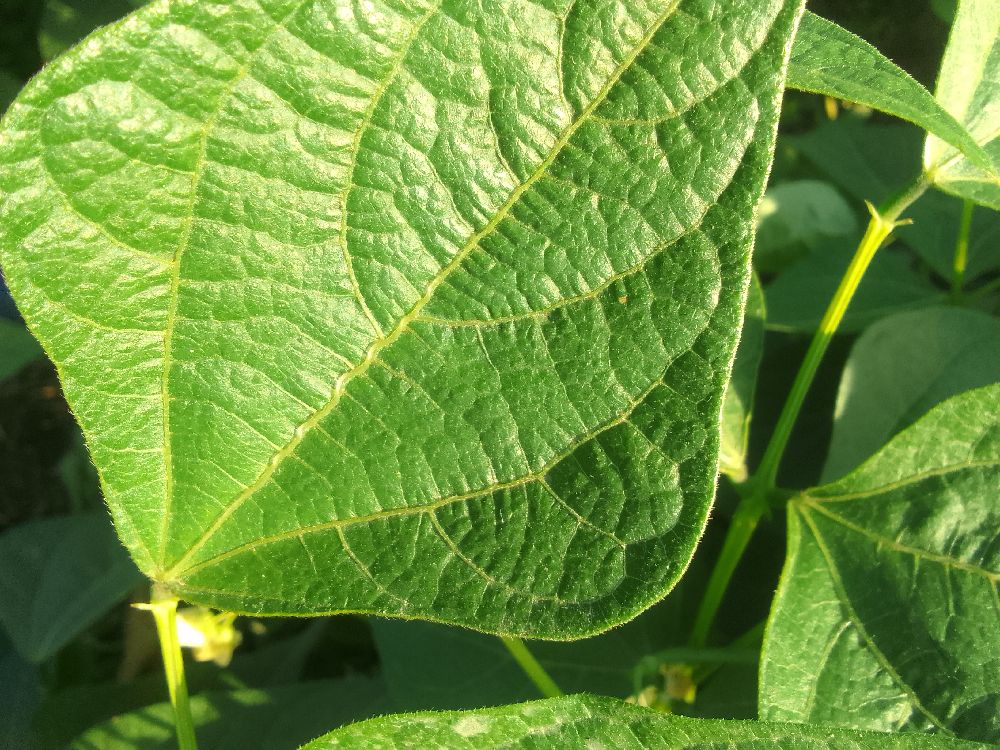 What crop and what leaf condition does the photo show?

common bean, healthy
